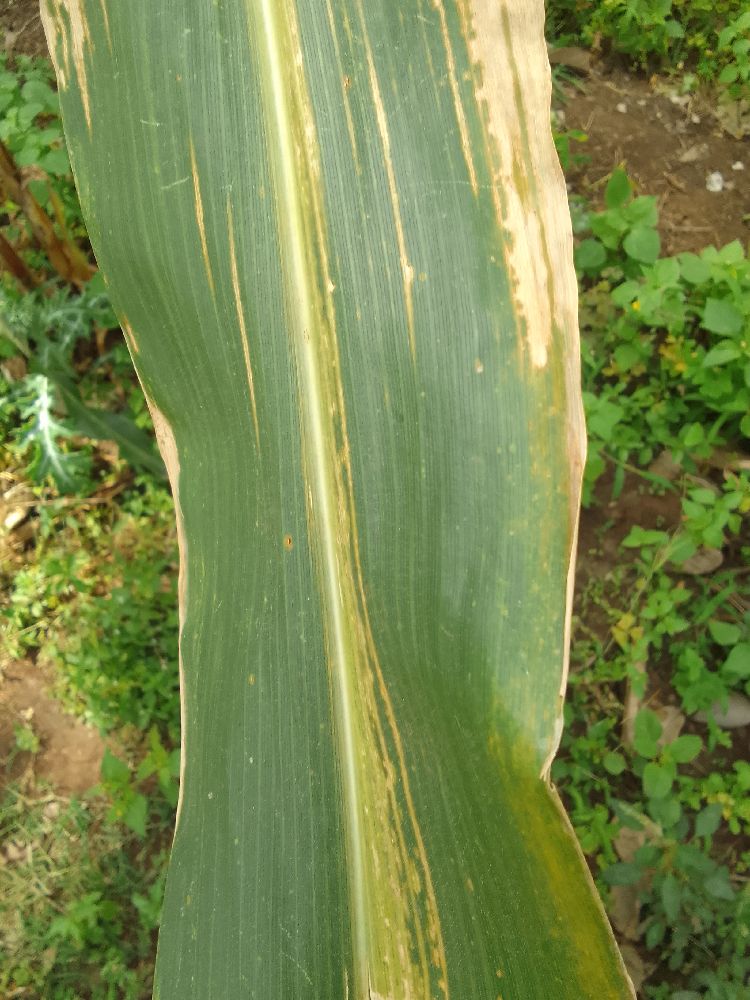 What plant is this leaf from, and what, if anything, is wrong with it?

maize, maize lethal necrosis
